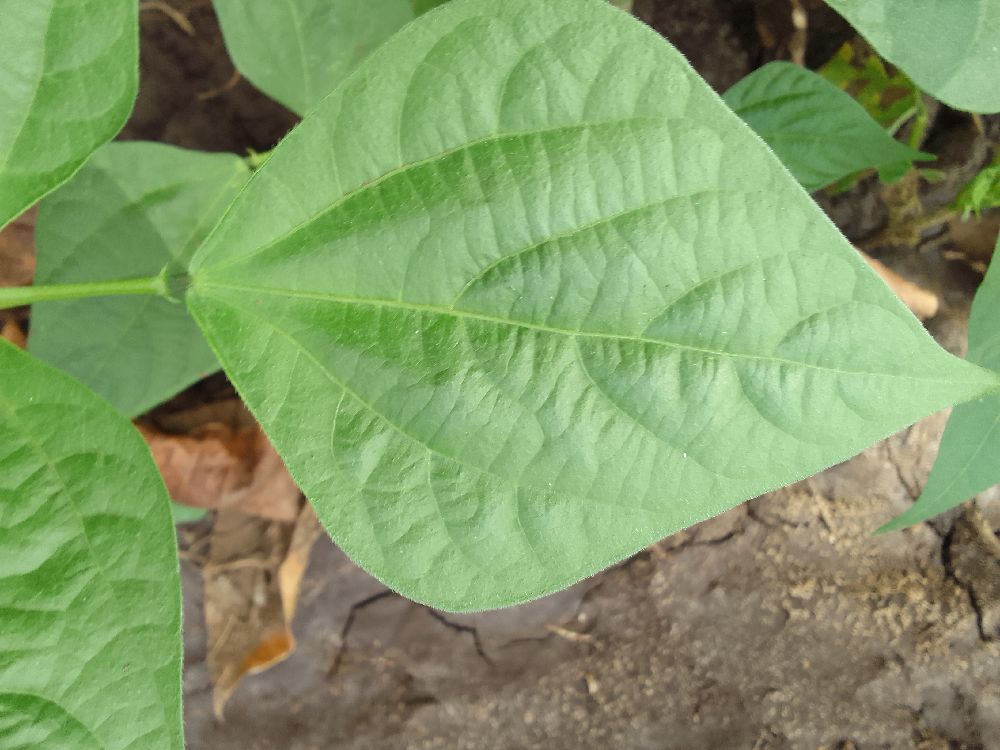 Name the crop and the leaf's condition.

common bean, healthy
